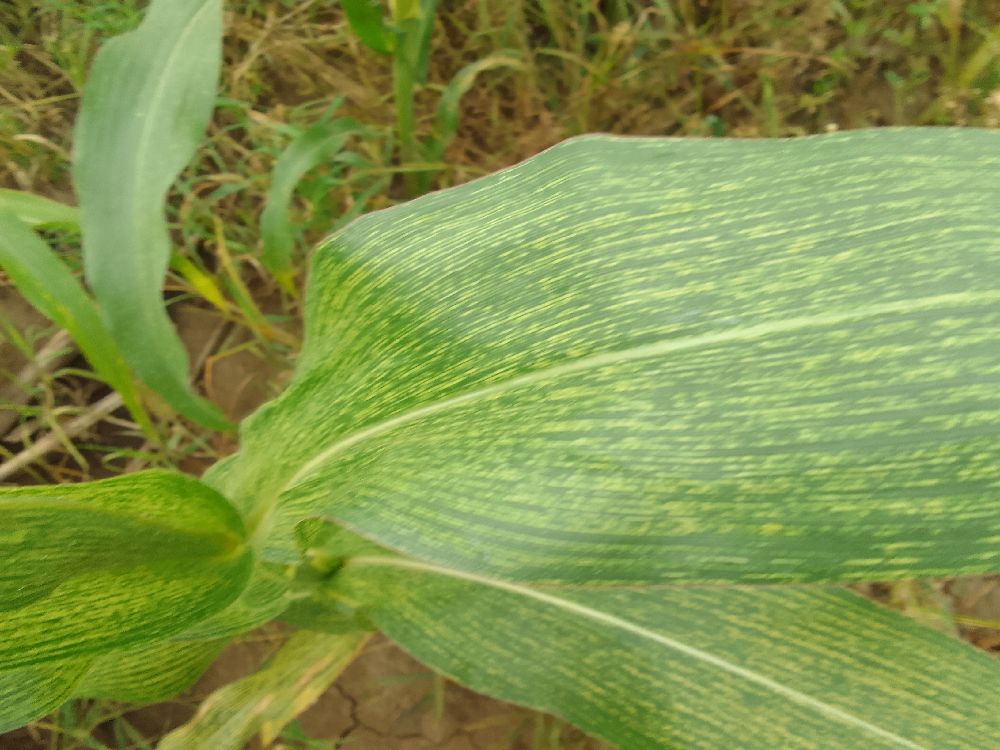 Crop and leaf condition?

maize, maize streak virus
